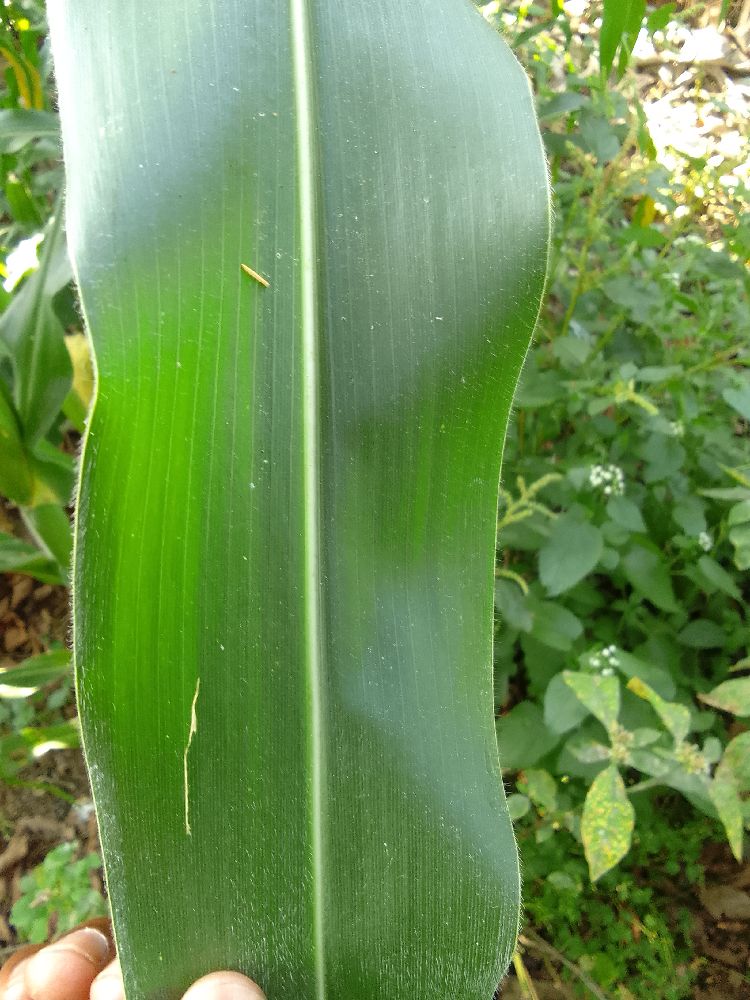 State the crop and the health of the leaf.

maize, healthy
